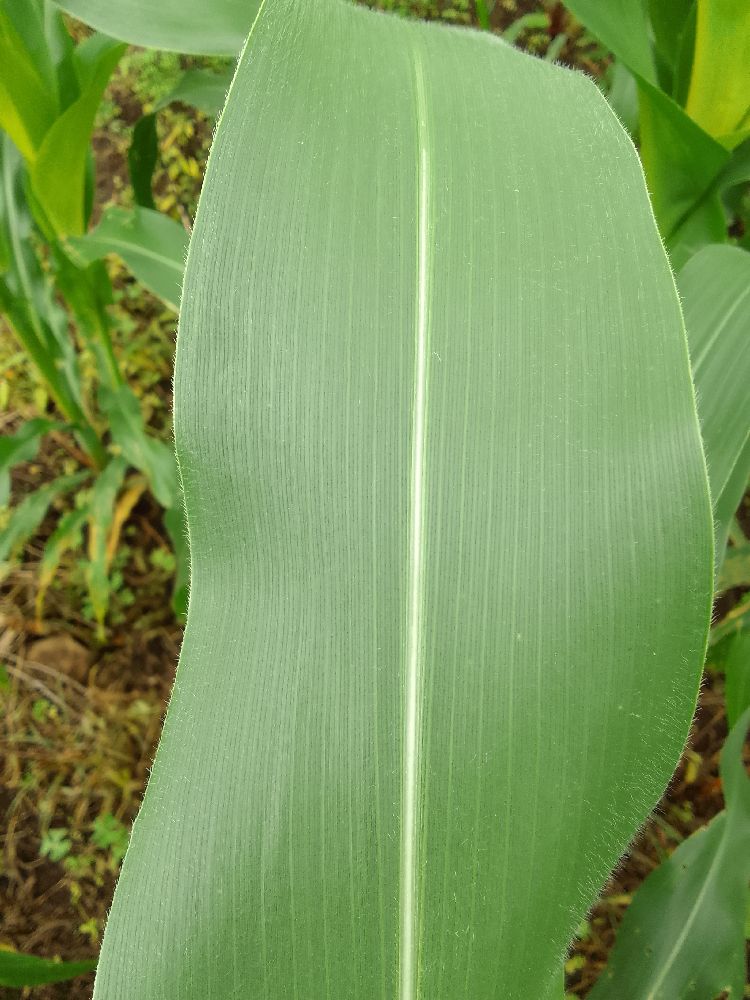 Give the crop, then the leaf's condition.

maize, healthy
